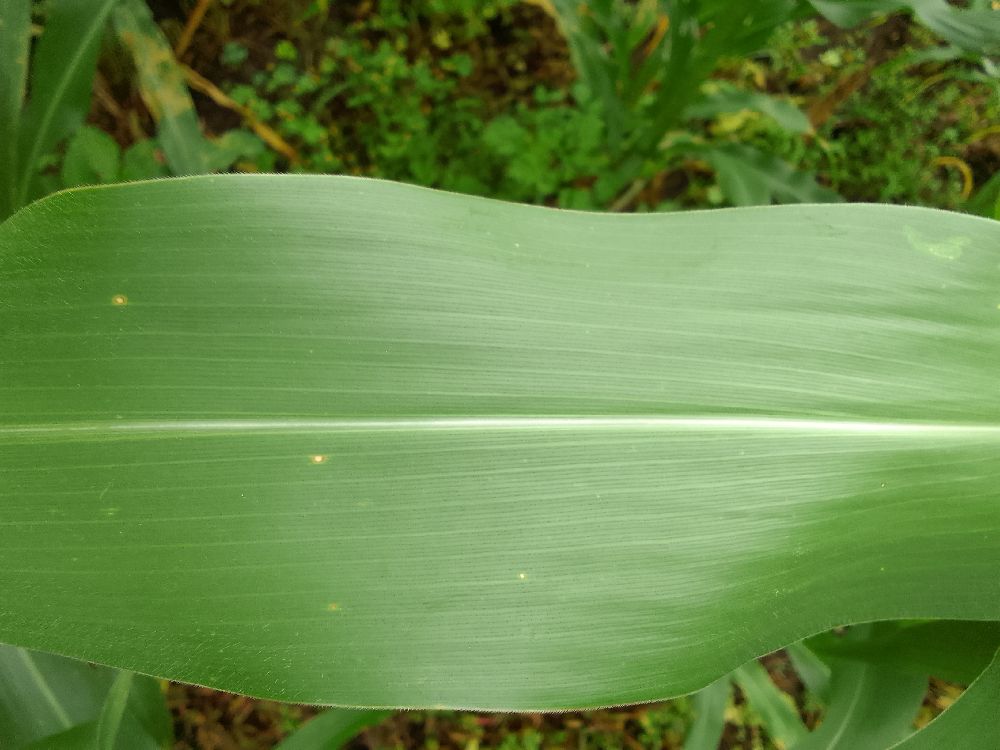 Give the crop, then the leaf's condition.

maize, healthy
